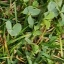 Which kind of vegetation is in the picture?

unstructured weed
